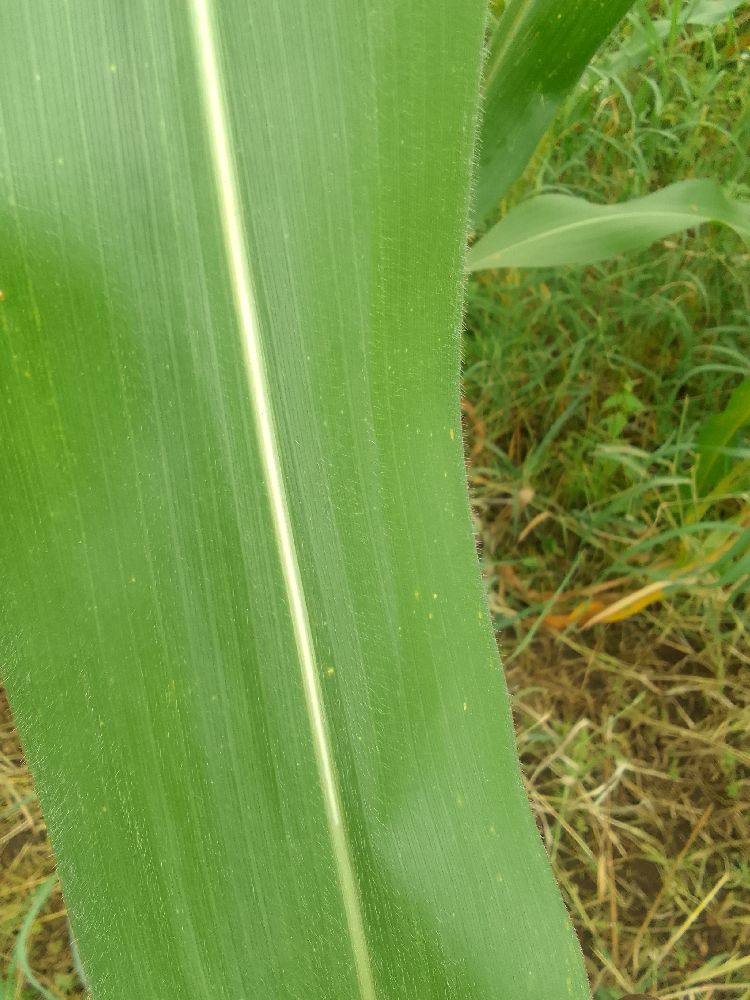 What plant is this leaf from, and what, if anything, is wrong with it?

maize, healthy
